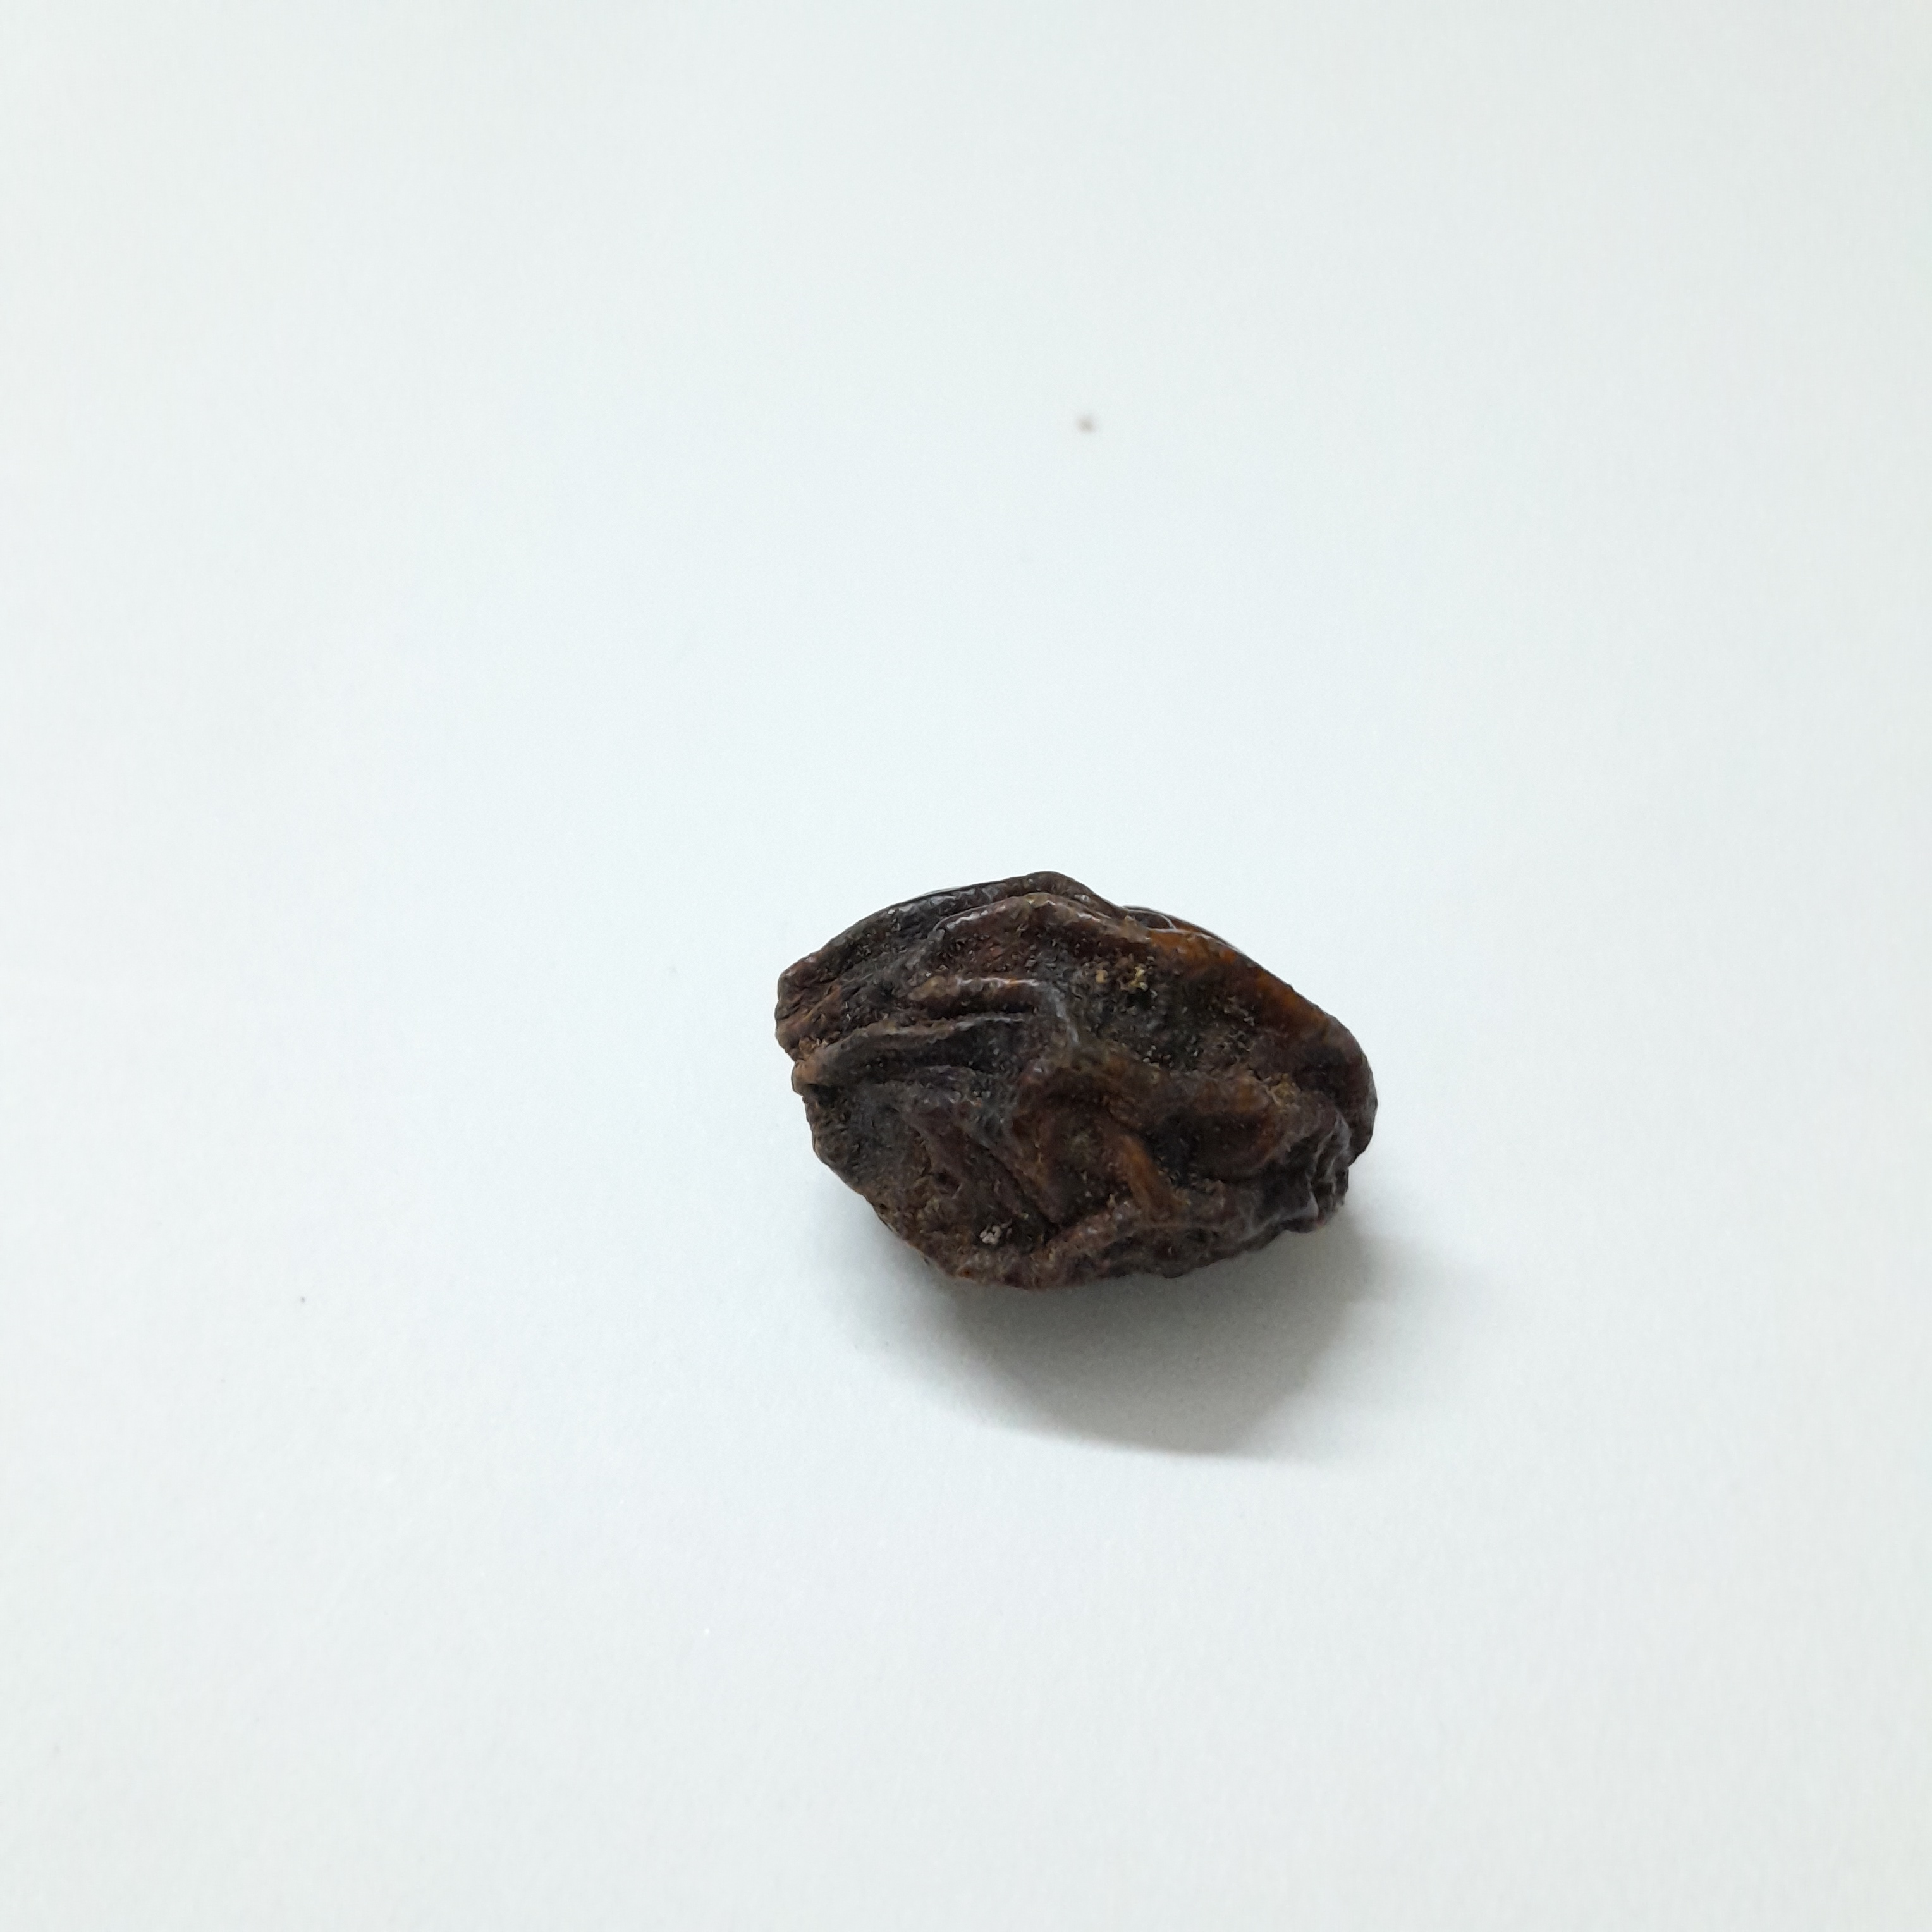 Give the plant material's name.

kadukharik
